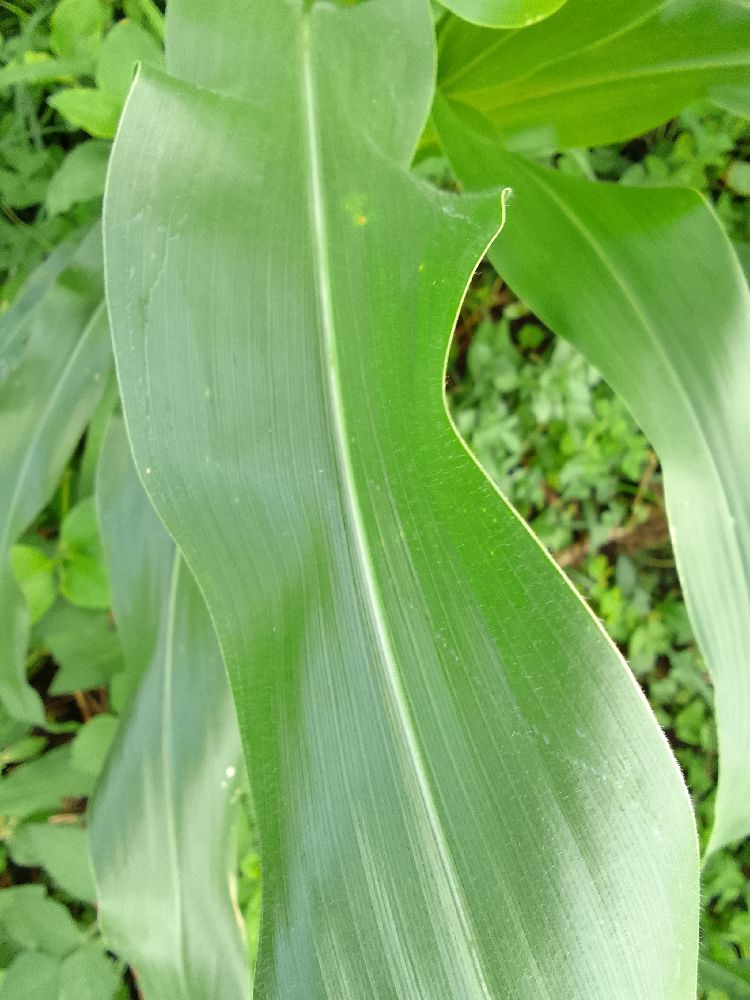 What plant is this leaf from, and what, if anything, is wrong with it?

maize, healthy
